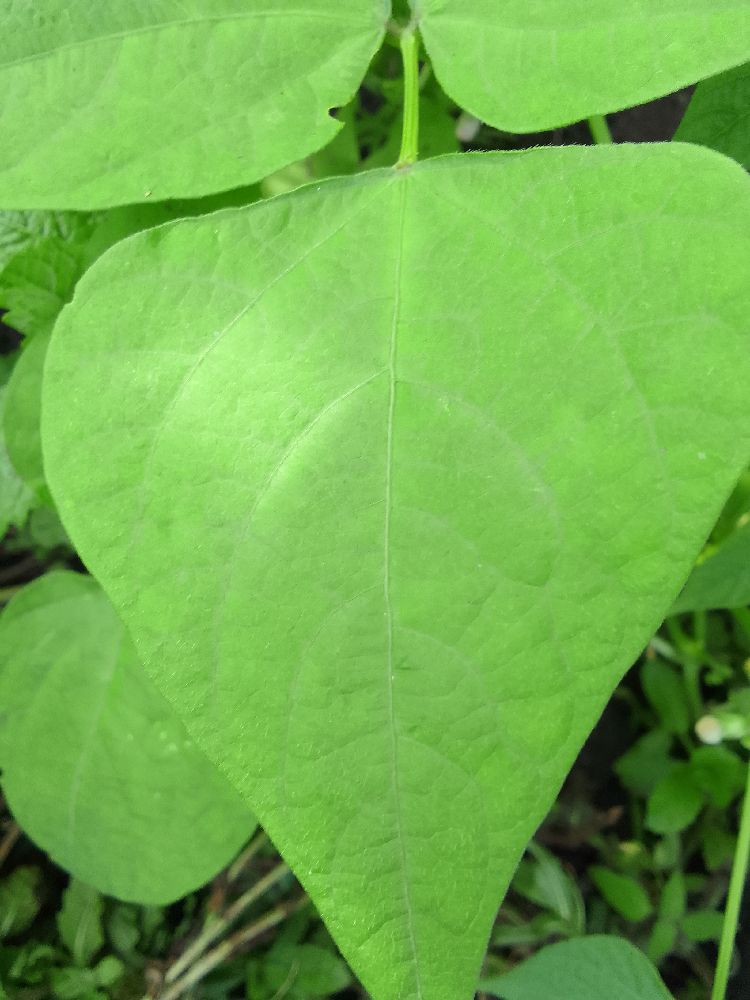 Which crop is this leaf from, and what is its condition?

common bean, healthy
